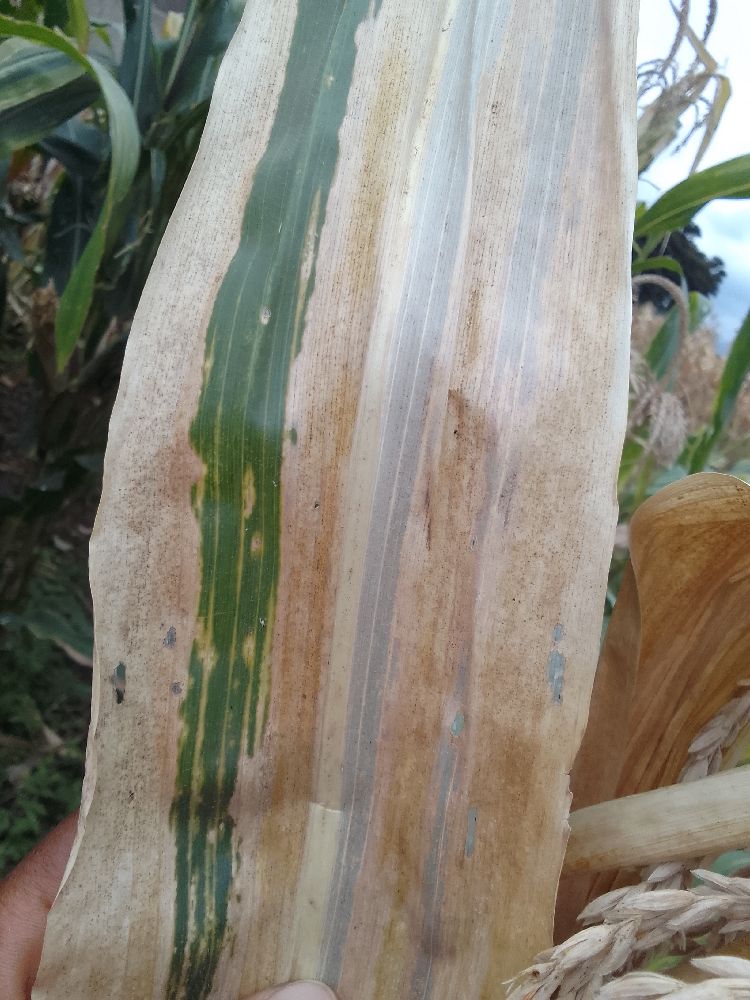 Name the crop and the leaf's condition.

maize, maize lethal necrosis
